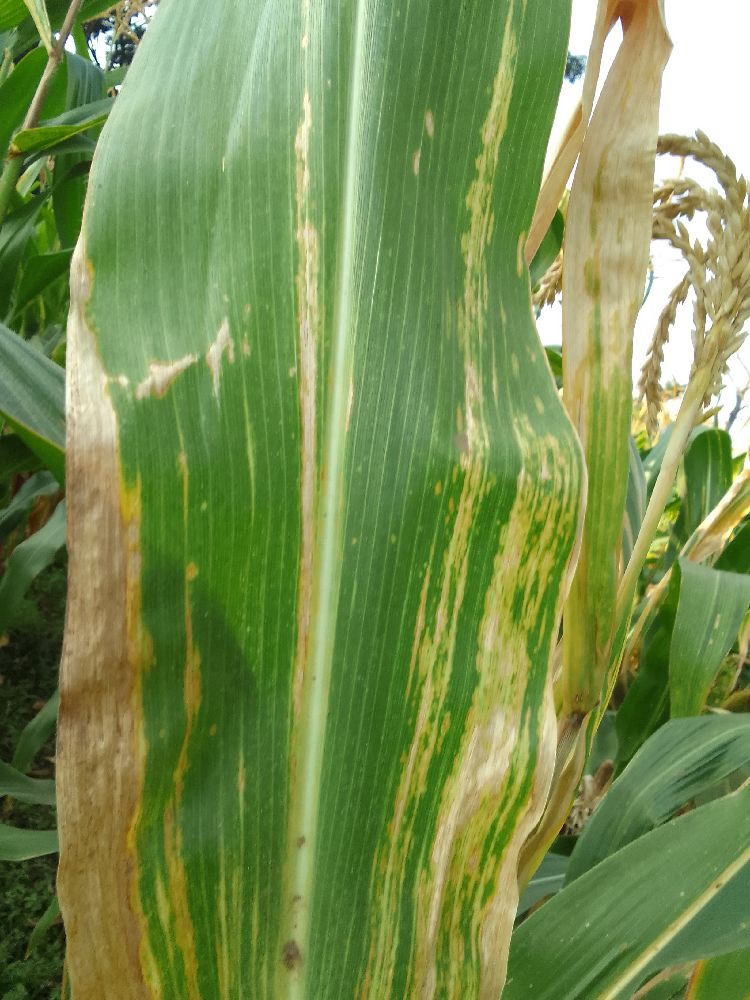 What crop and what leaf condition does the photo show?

maize, maize lethal necrosis
